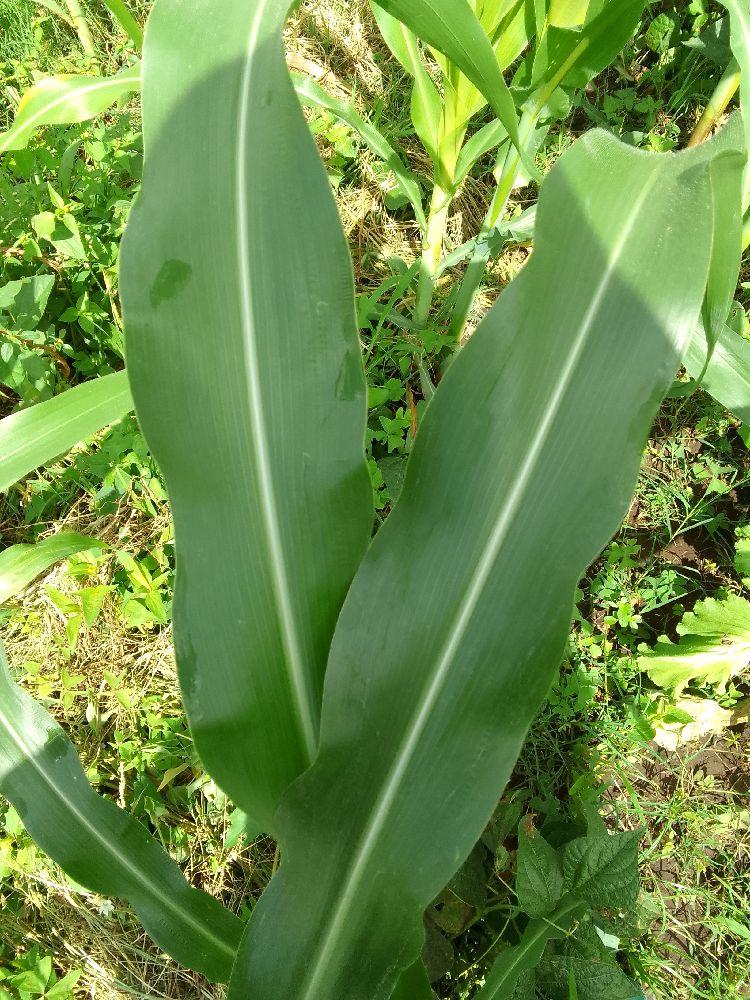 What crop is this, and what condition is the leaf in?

maize, healthy
